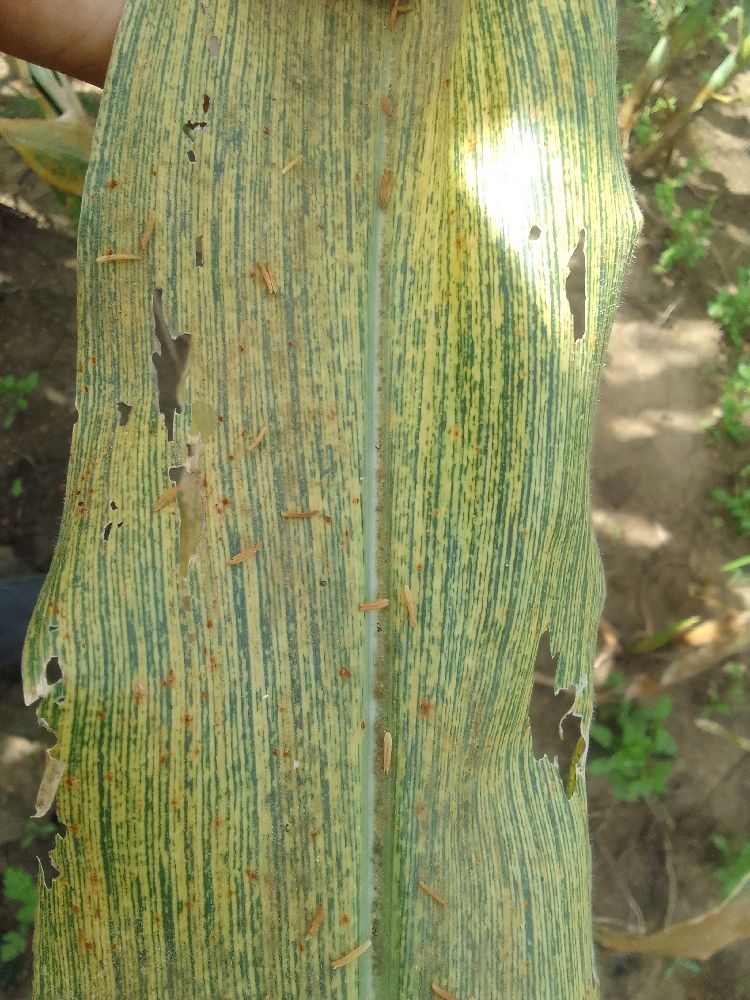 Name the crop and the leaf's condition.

maize, maize streak virus
